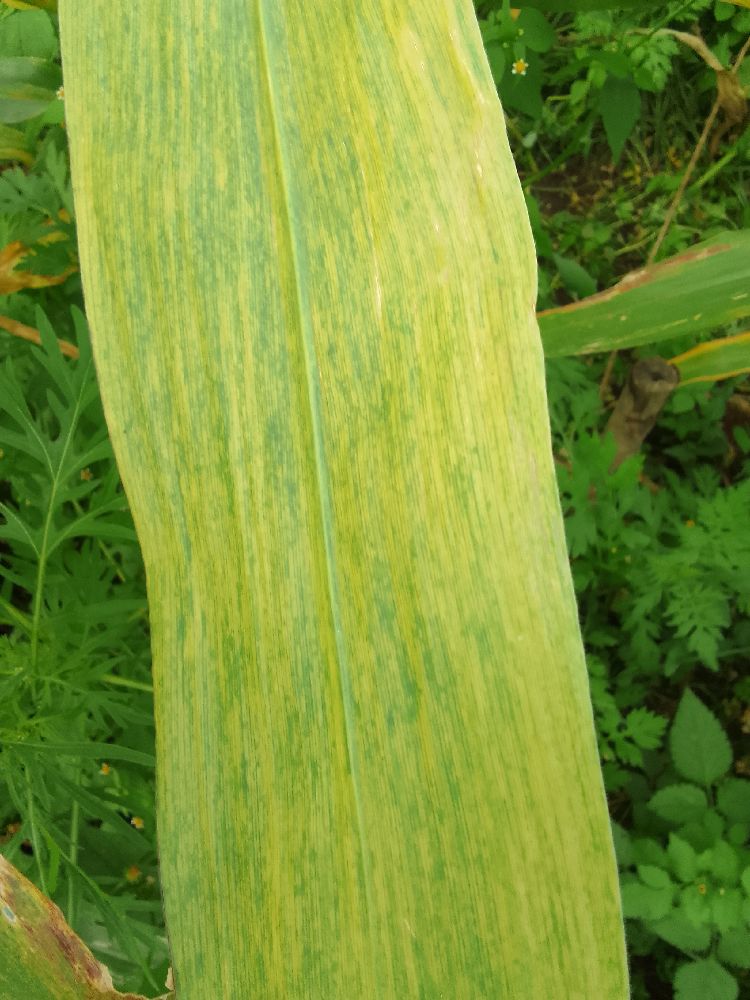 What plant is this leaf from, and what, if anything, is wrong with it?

maize, maize lethal necrosis
